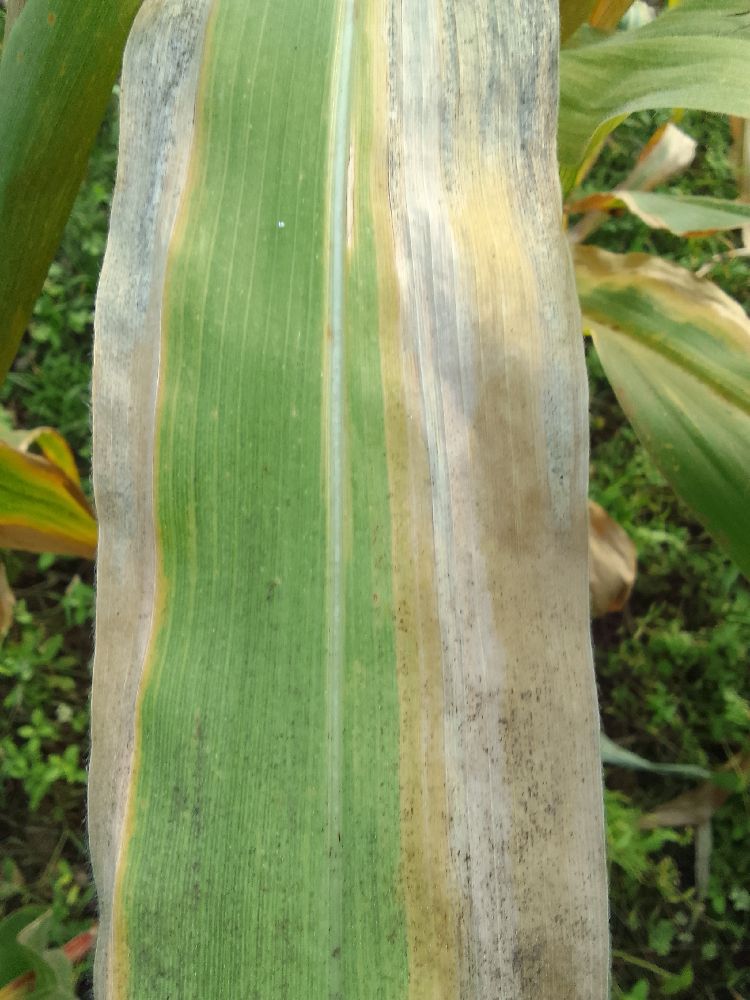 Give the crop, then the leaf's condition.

maize, maize lethal necrosis
